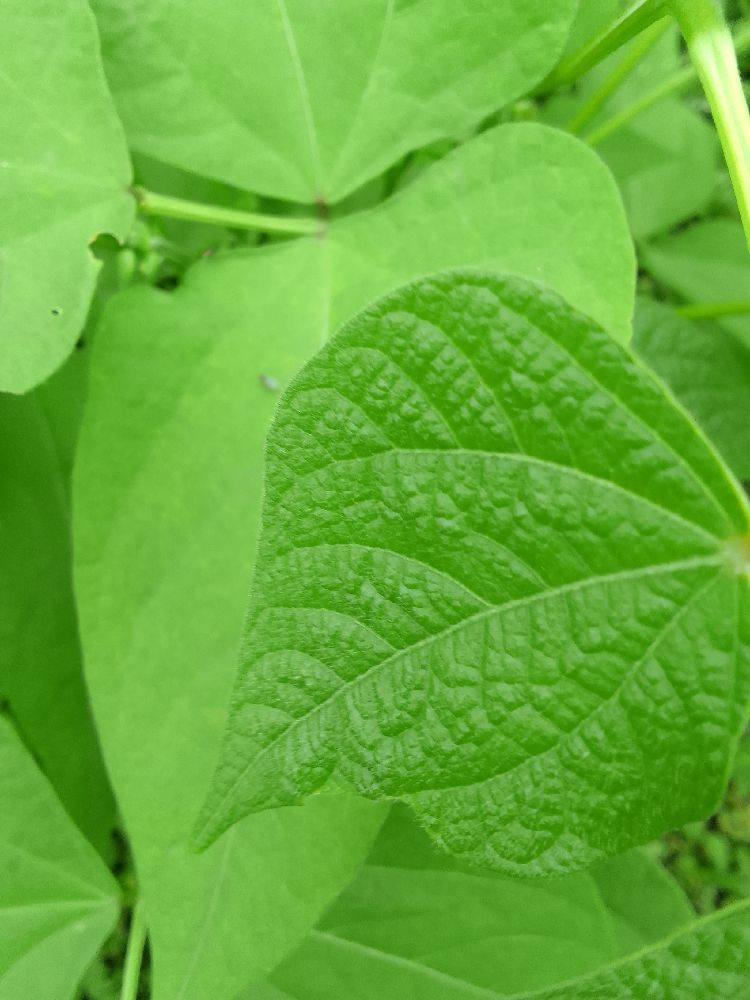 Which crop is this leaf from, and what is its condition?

common bean, healthy
